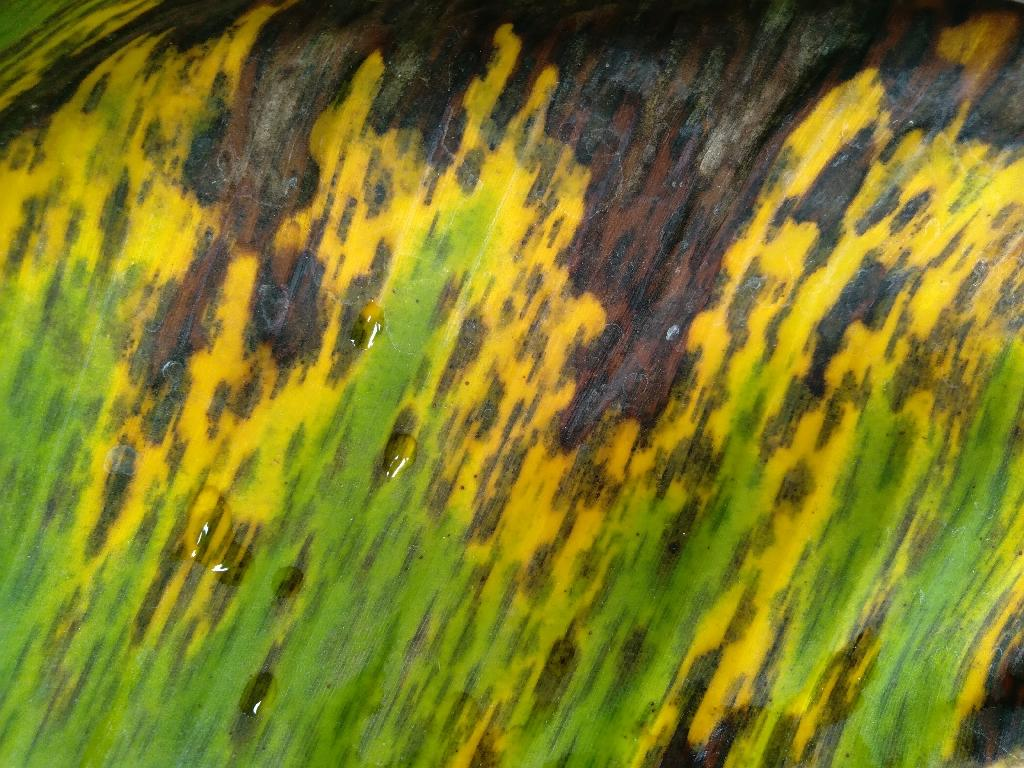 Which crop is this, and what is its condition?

banana, black sigatoka
